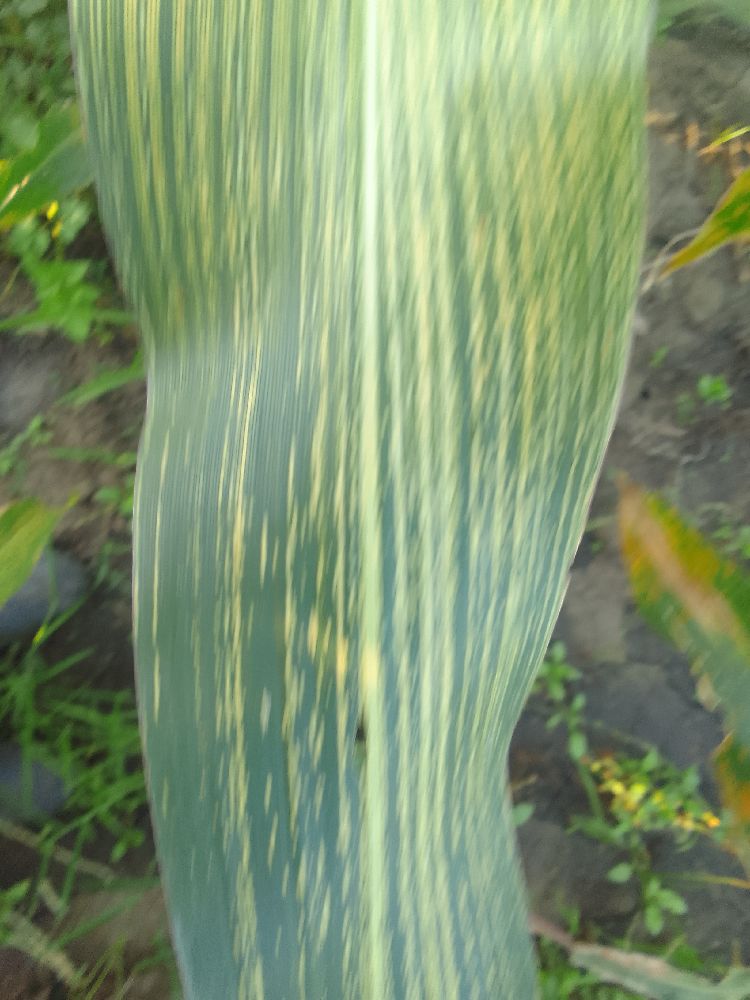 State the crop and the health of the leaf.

maize, maize streak virus
